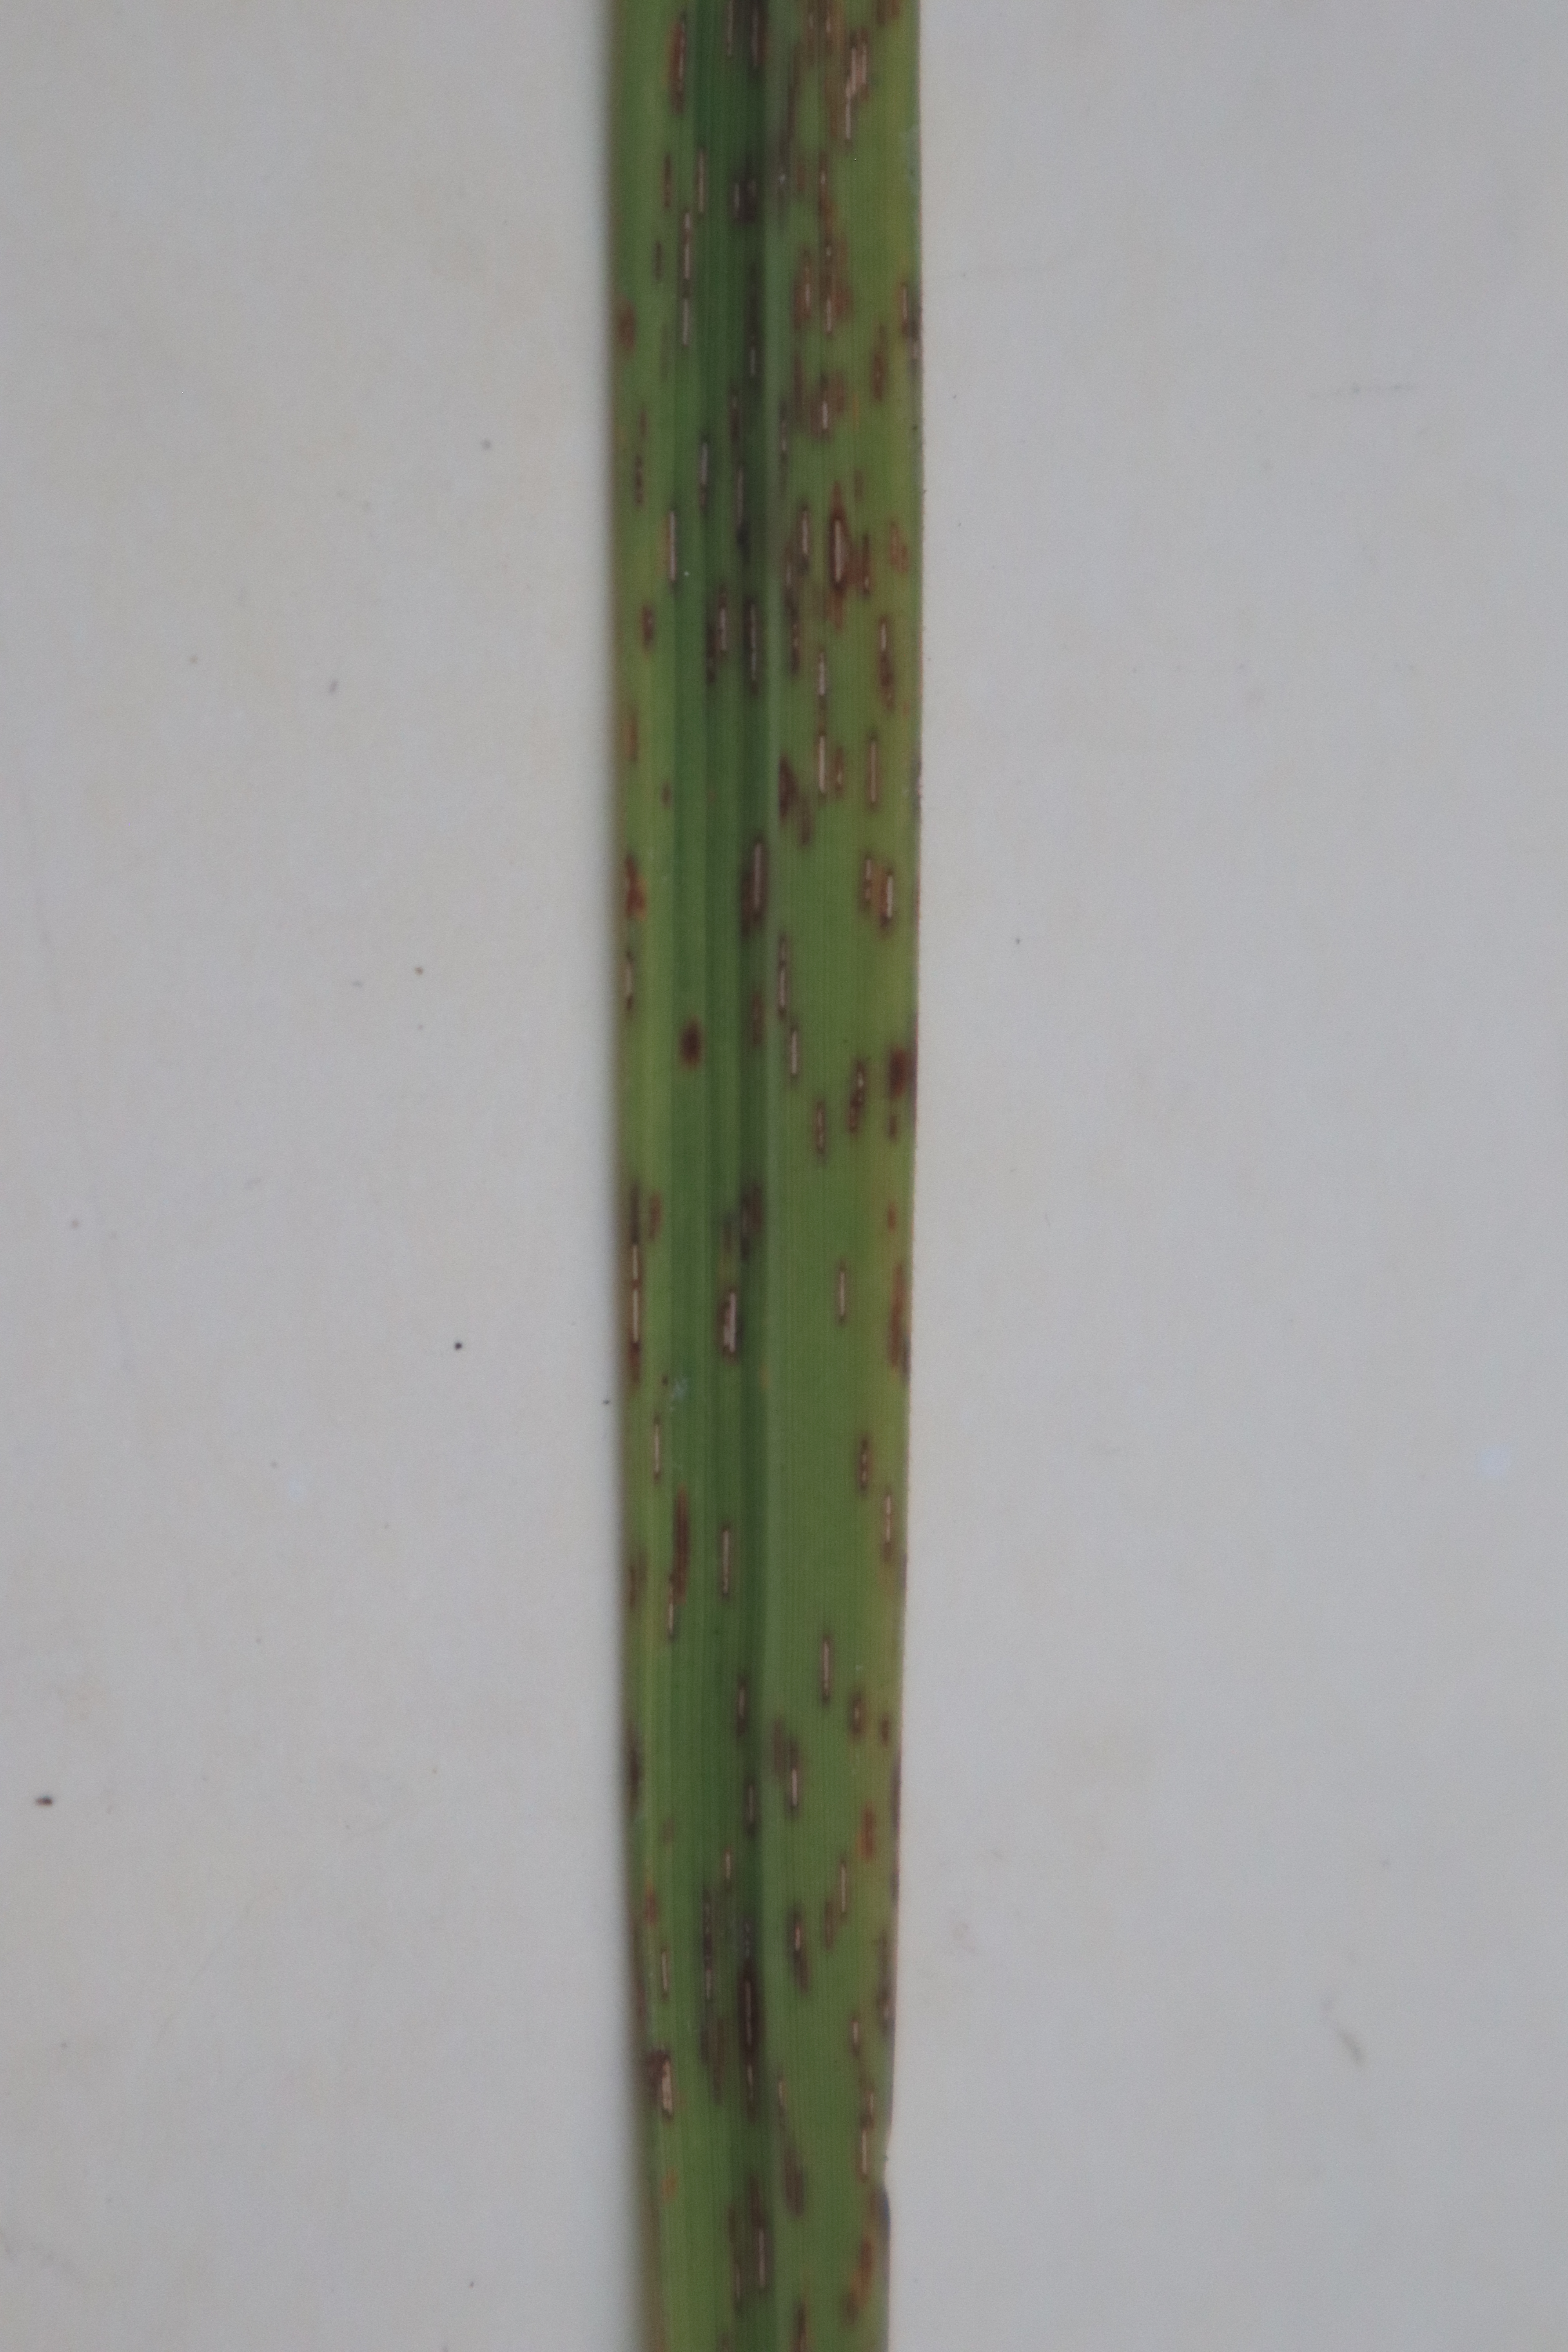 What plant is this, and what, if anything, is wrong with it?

rice, brown spots
